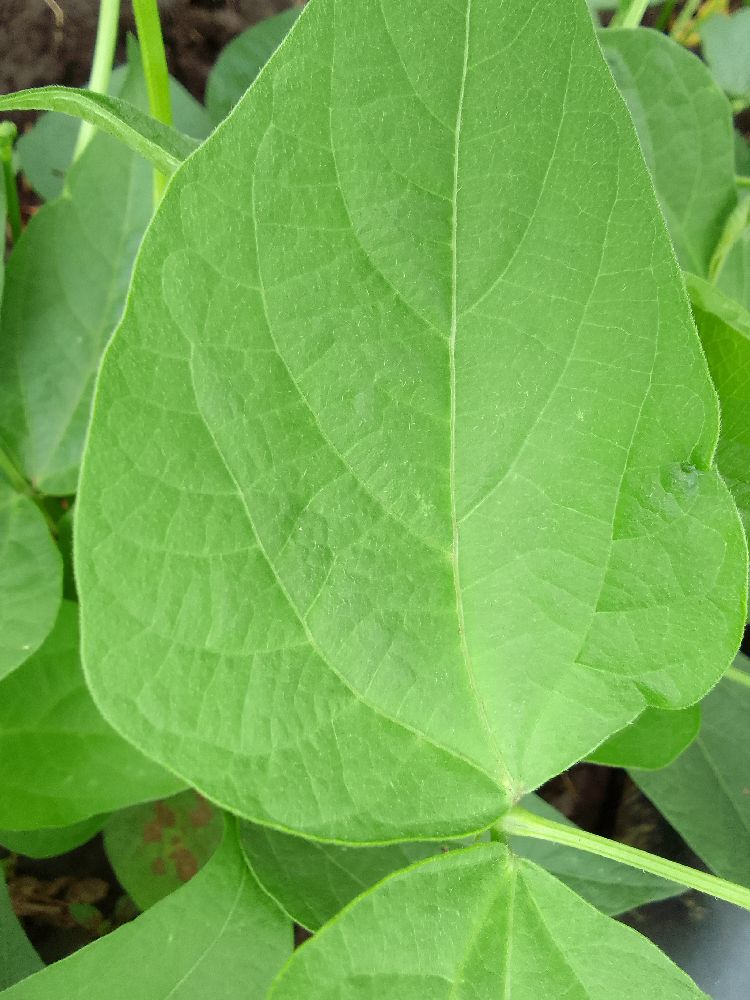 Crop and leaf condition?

common bean, healthy
